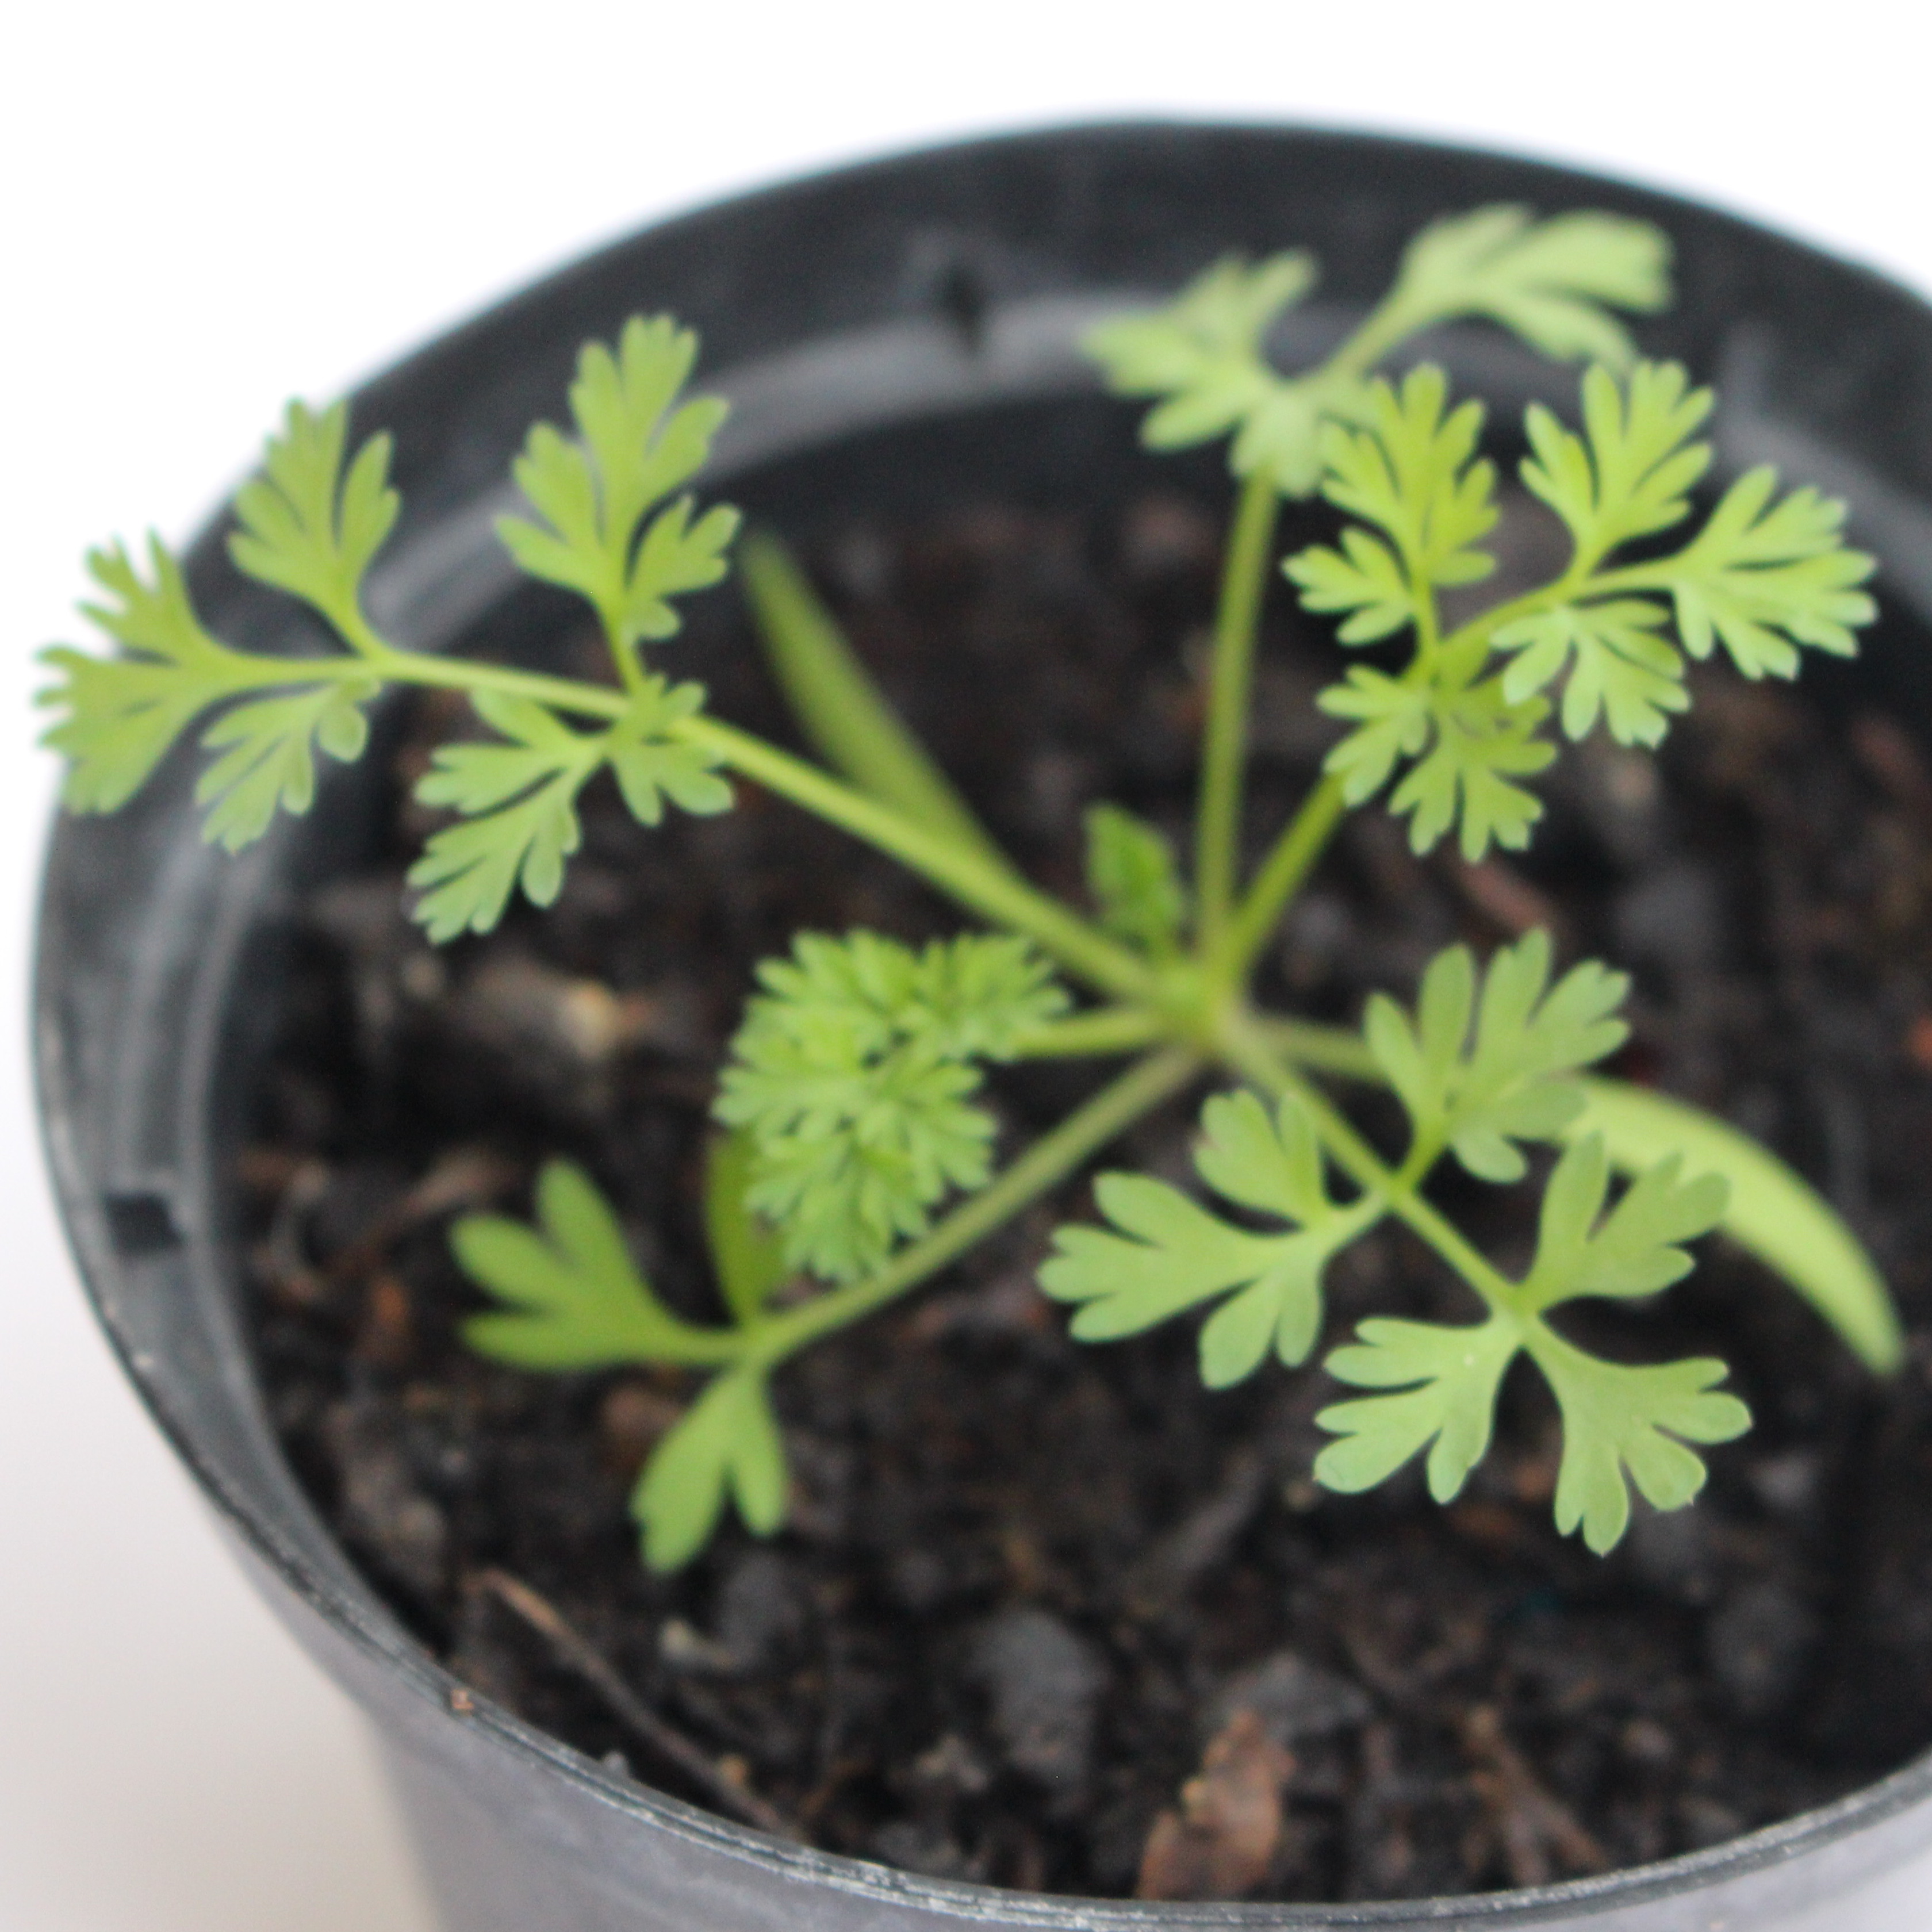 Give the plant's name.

Fumaria officinalis
